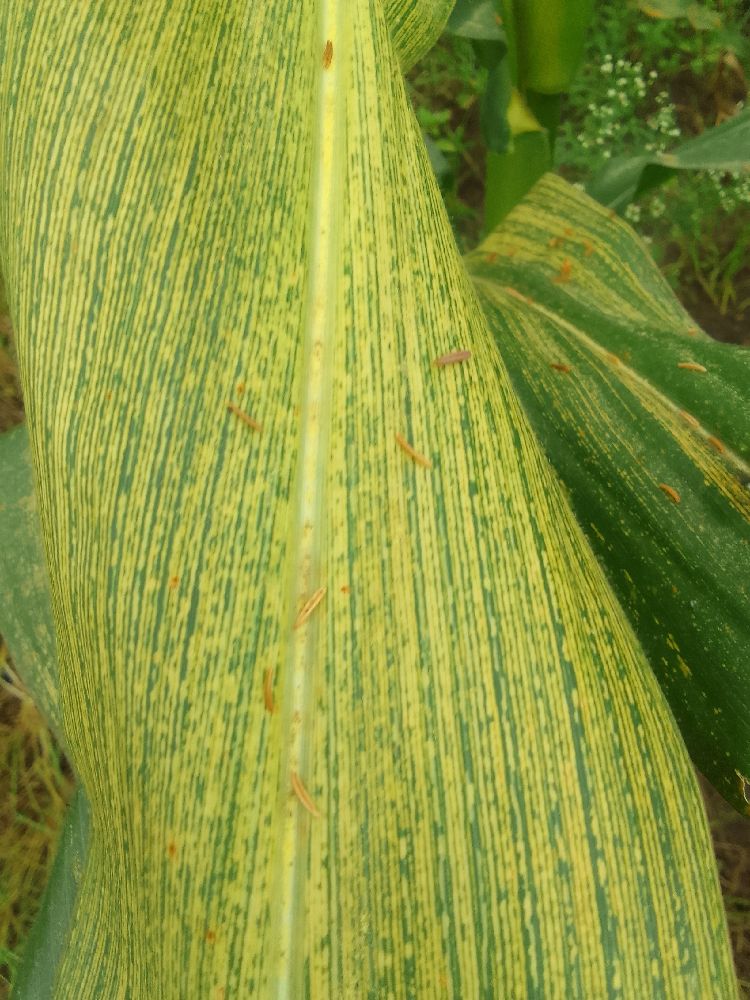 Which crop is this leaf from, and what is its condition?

maize, maize streak virus
